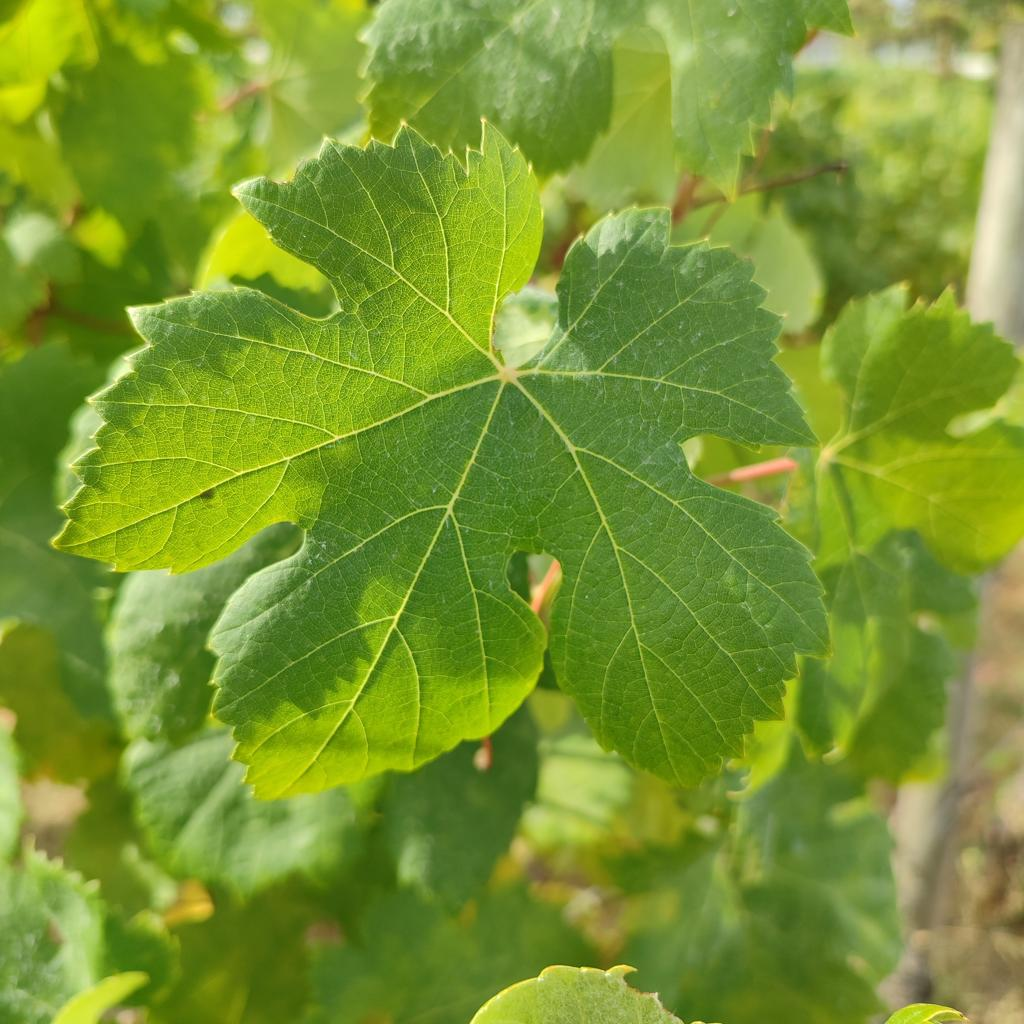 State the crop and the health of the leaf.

grapevine, healthy
